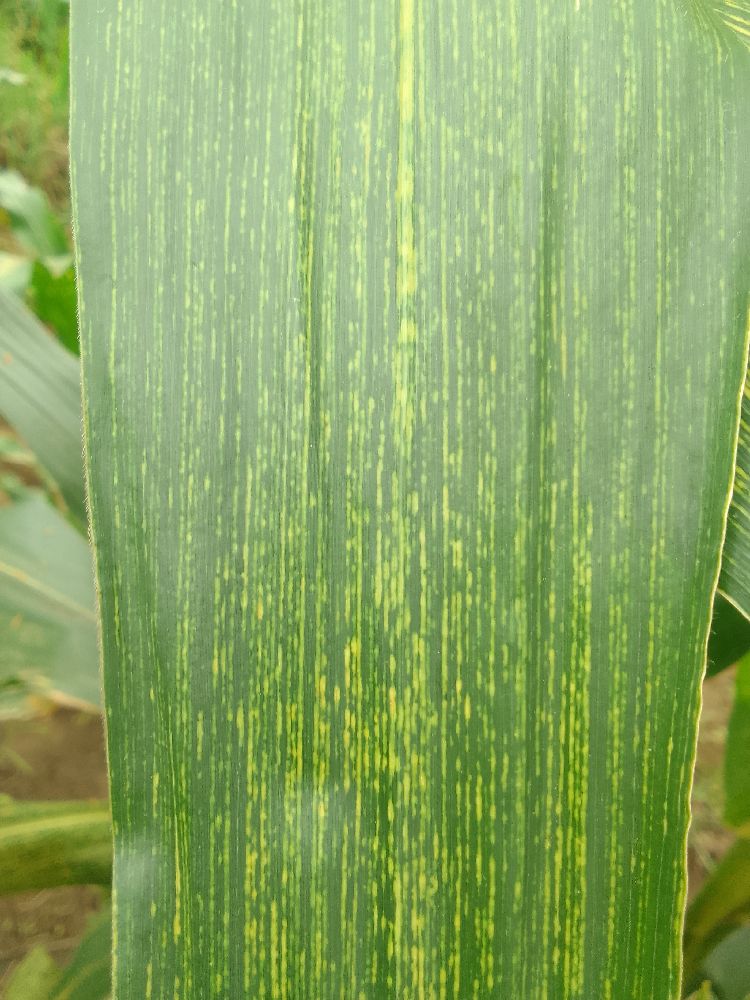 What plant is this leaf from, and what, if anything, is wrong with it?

maize, maize streak virus
